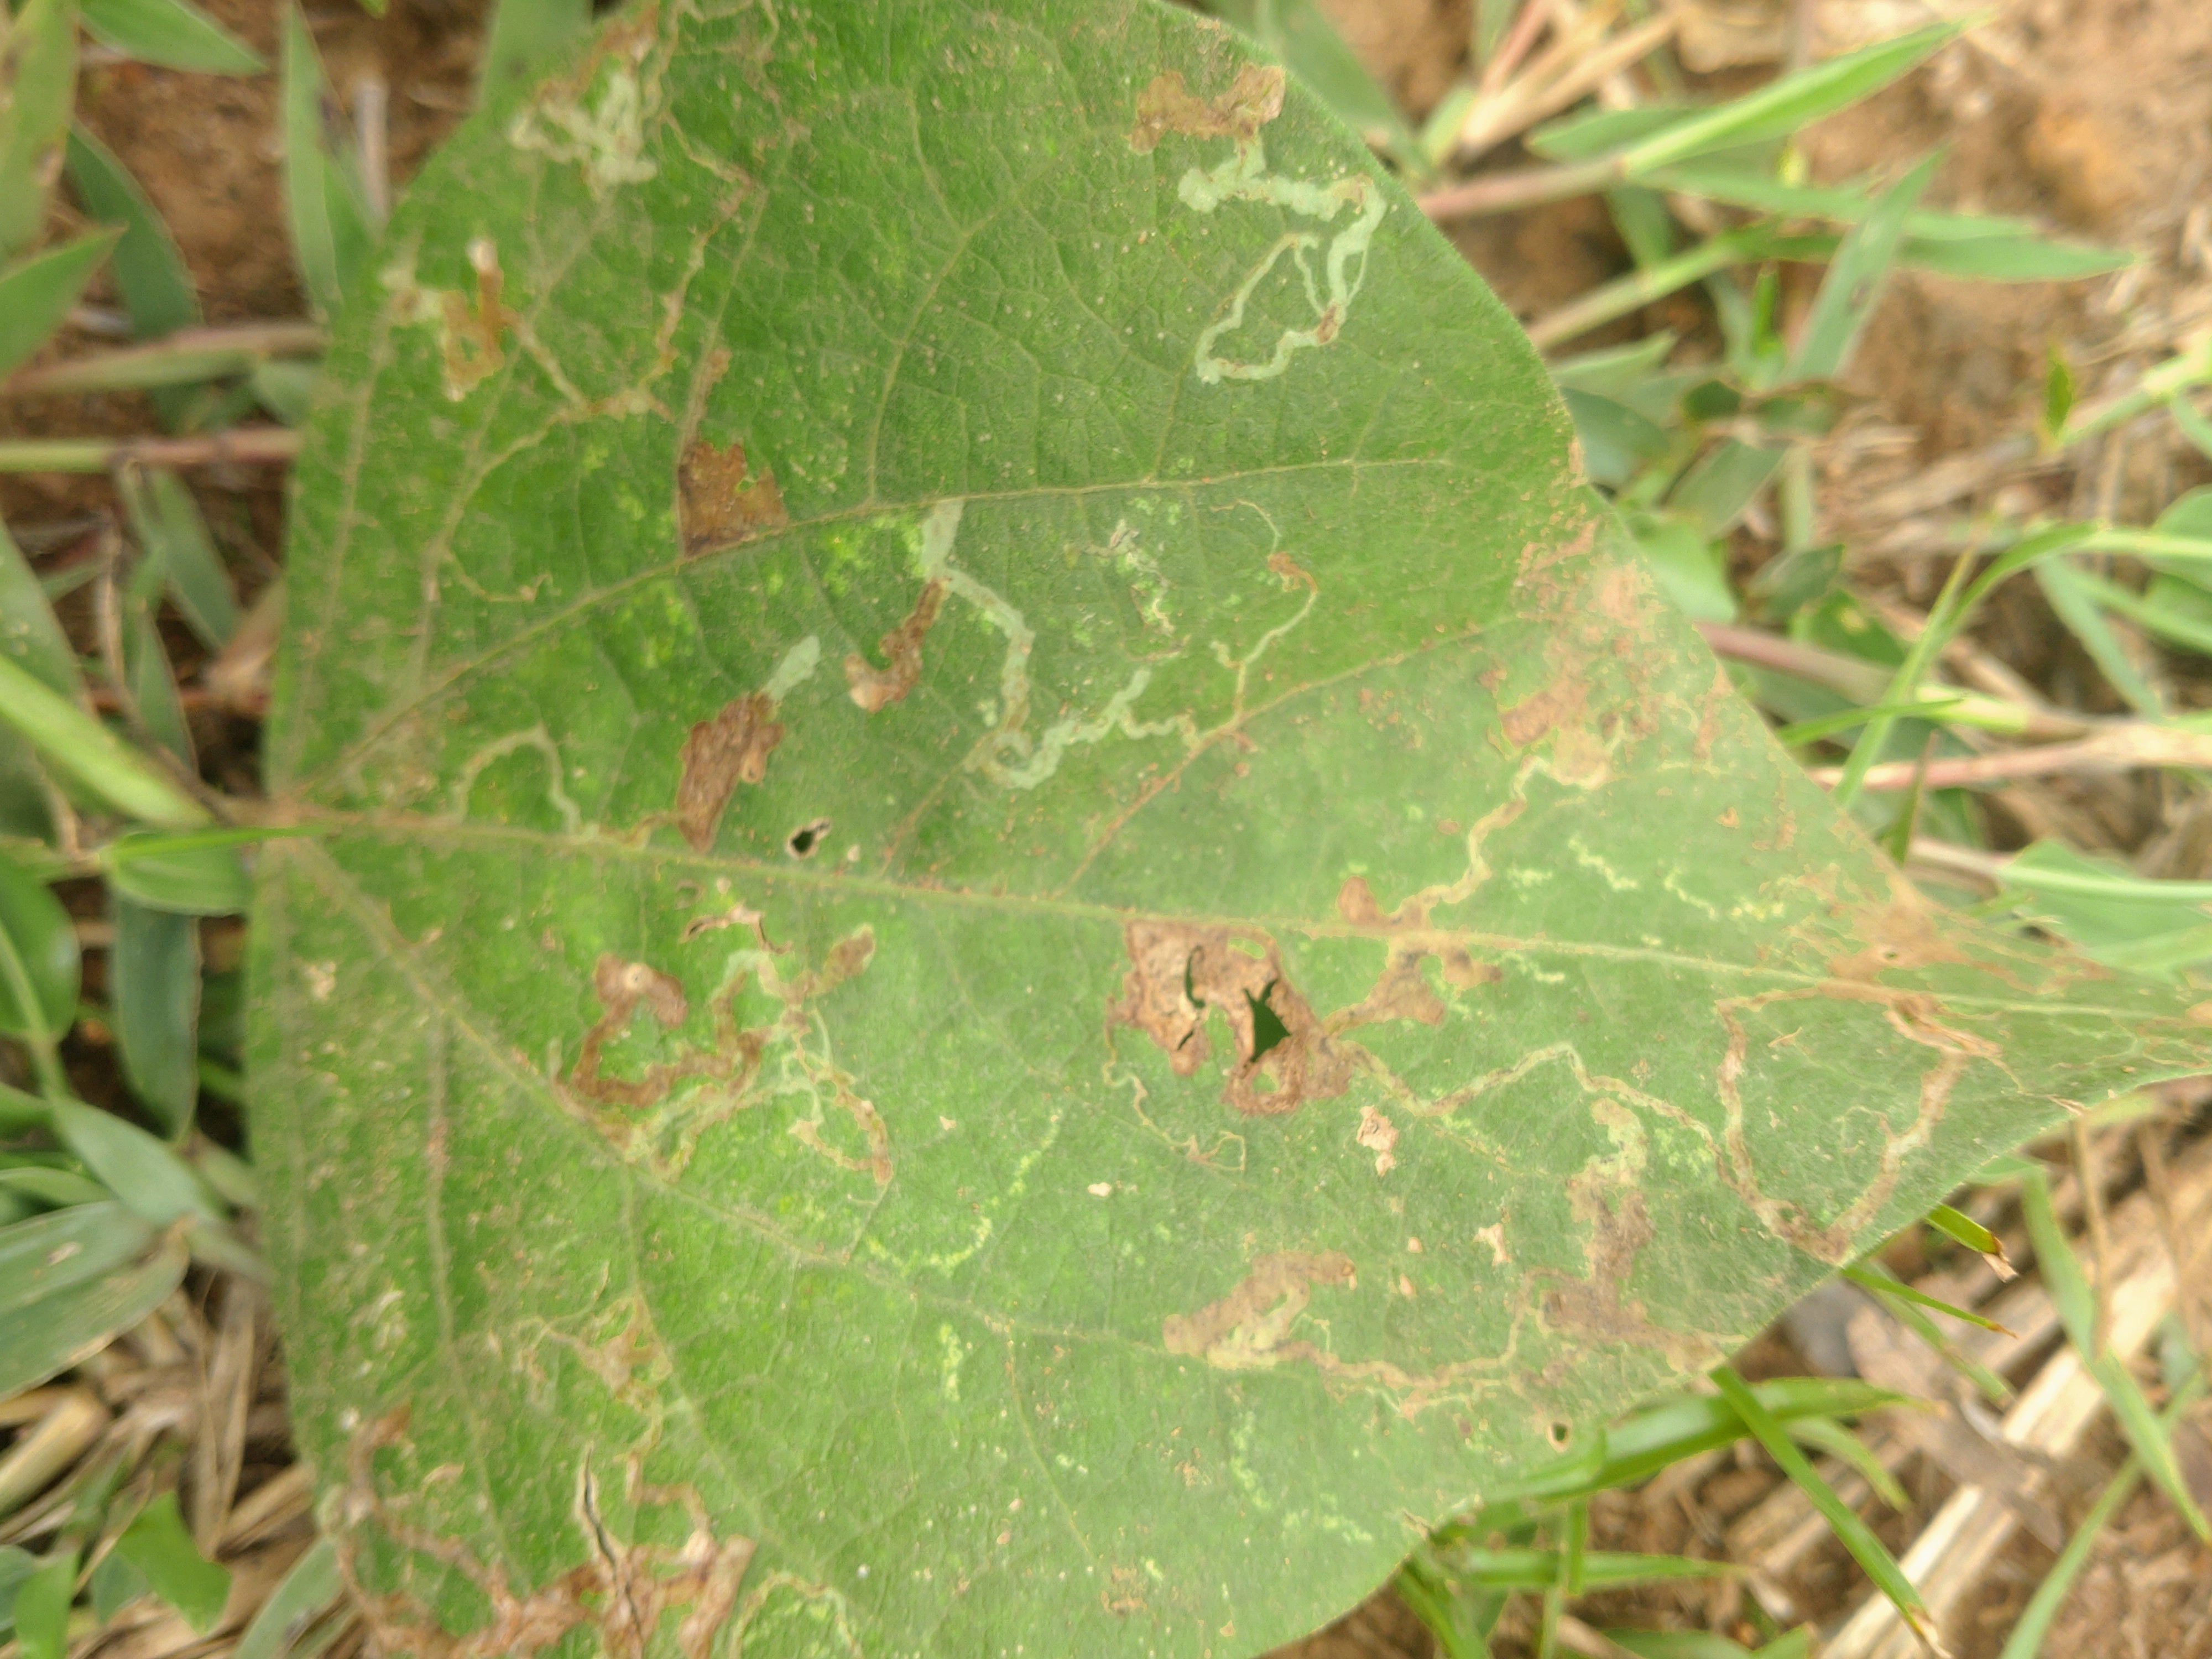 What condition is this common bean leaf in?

anthracnose
